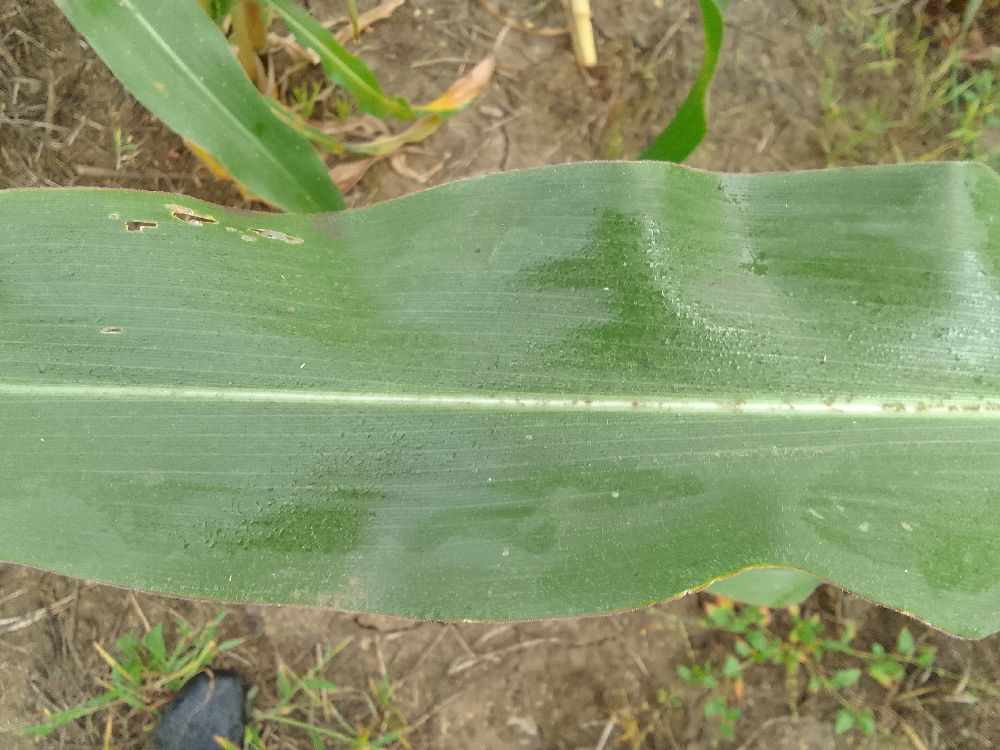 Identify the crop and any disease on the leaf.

maize, healthy
